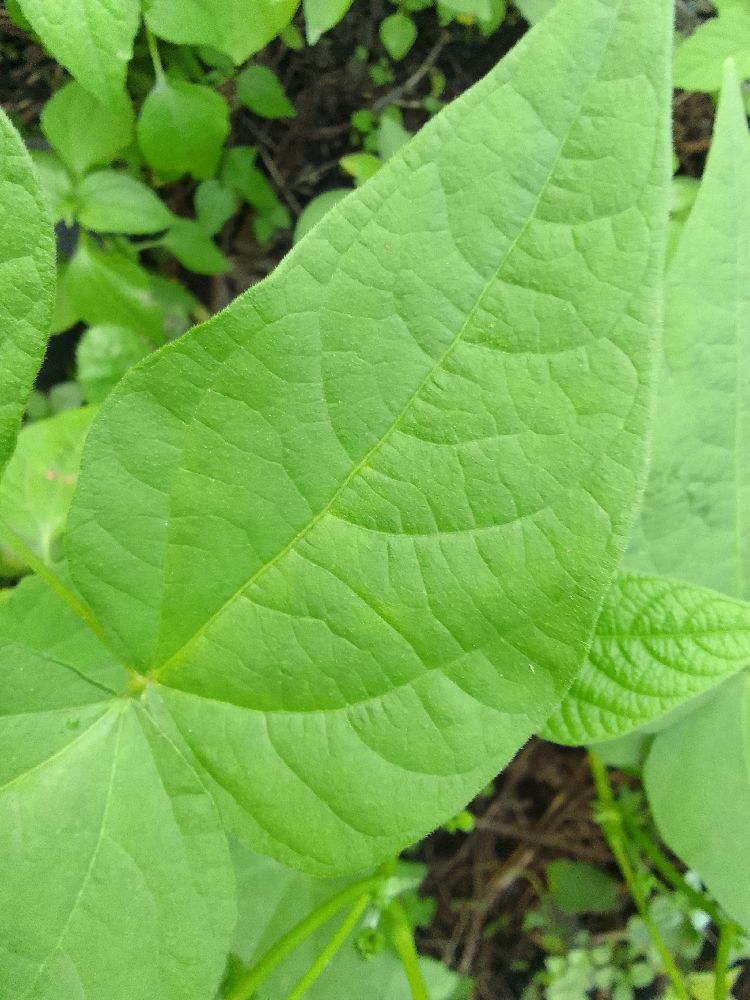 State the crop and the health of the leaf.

common bean, healthy
